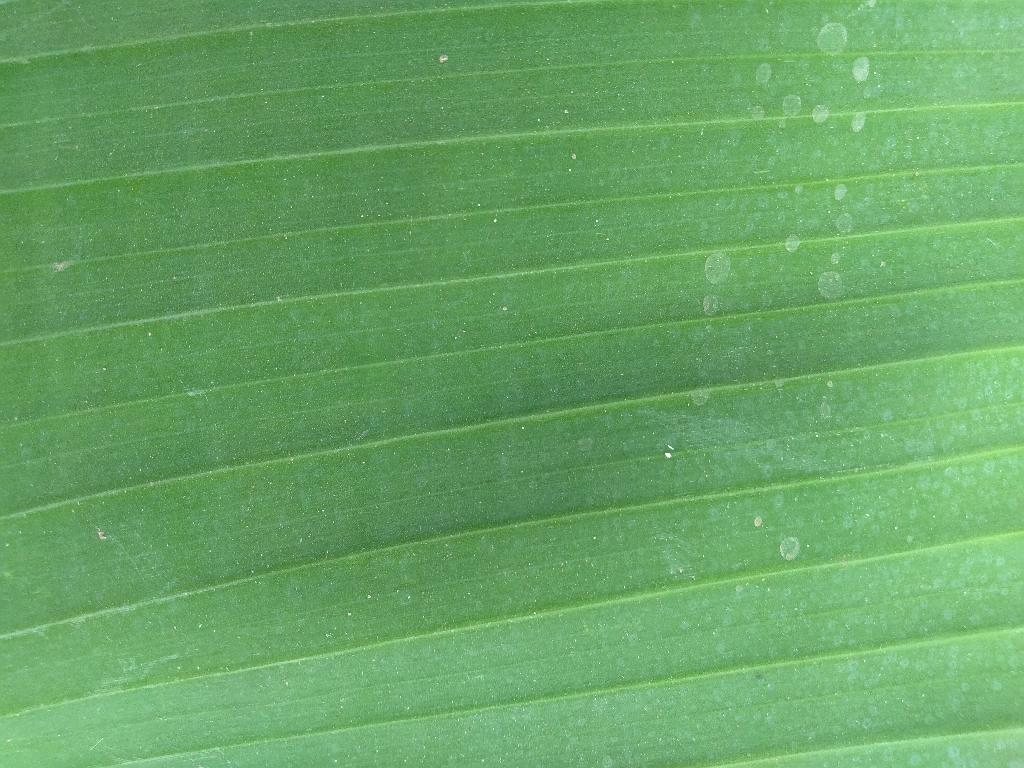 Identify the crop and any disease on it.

banana, healthy
